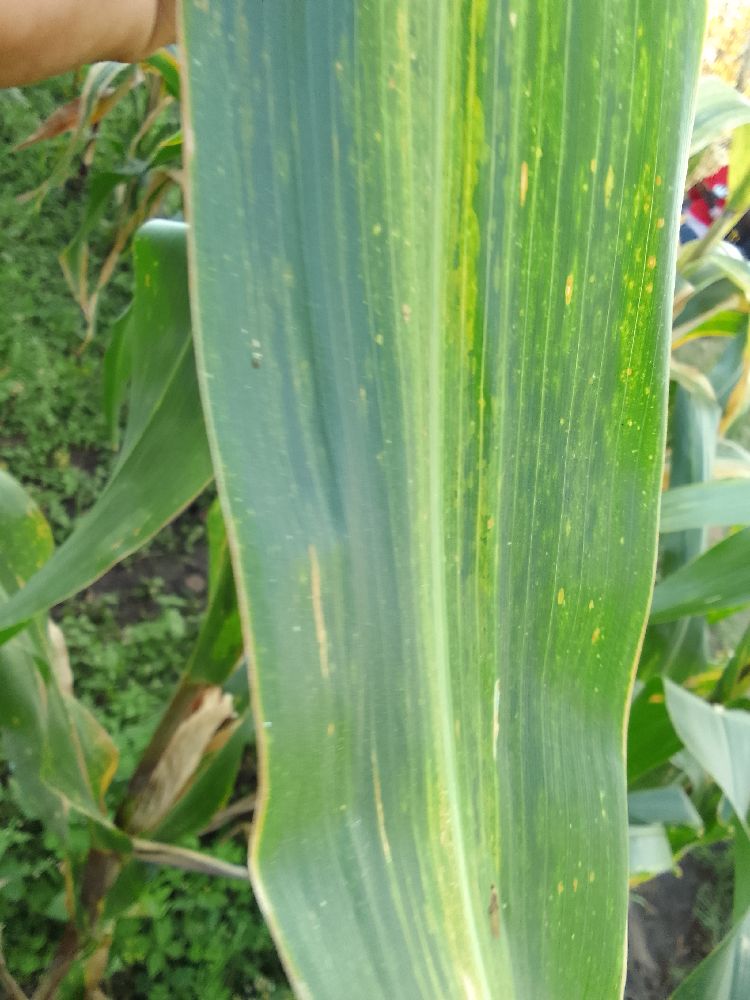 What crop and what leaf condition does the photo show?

maize, maize lethal necrosis
